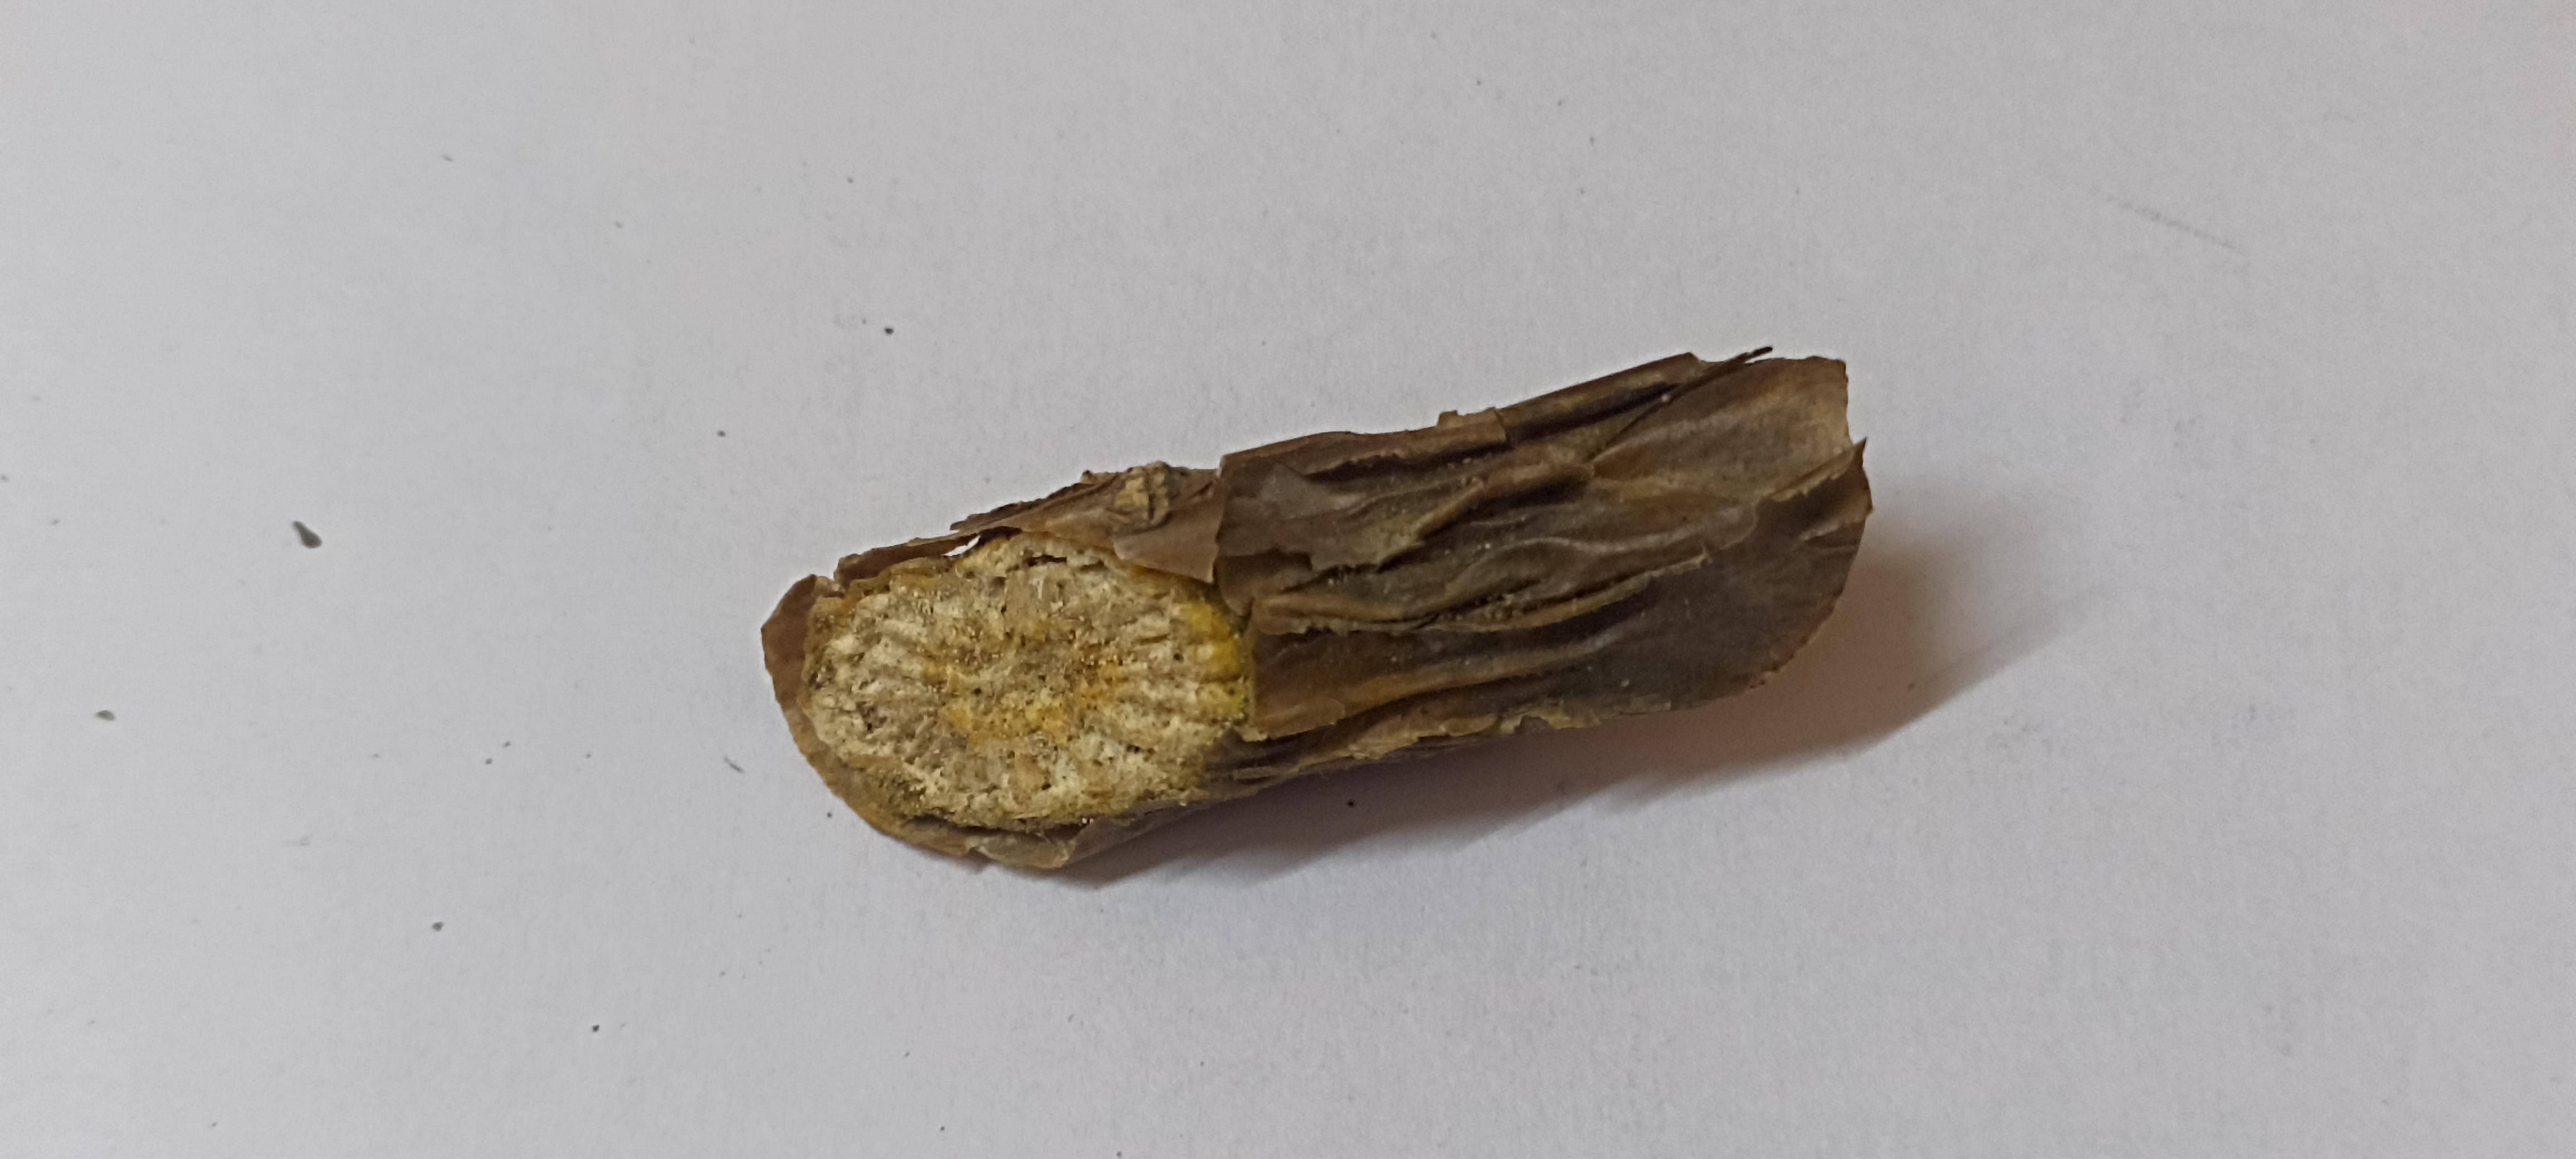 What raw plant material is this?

gulvel
